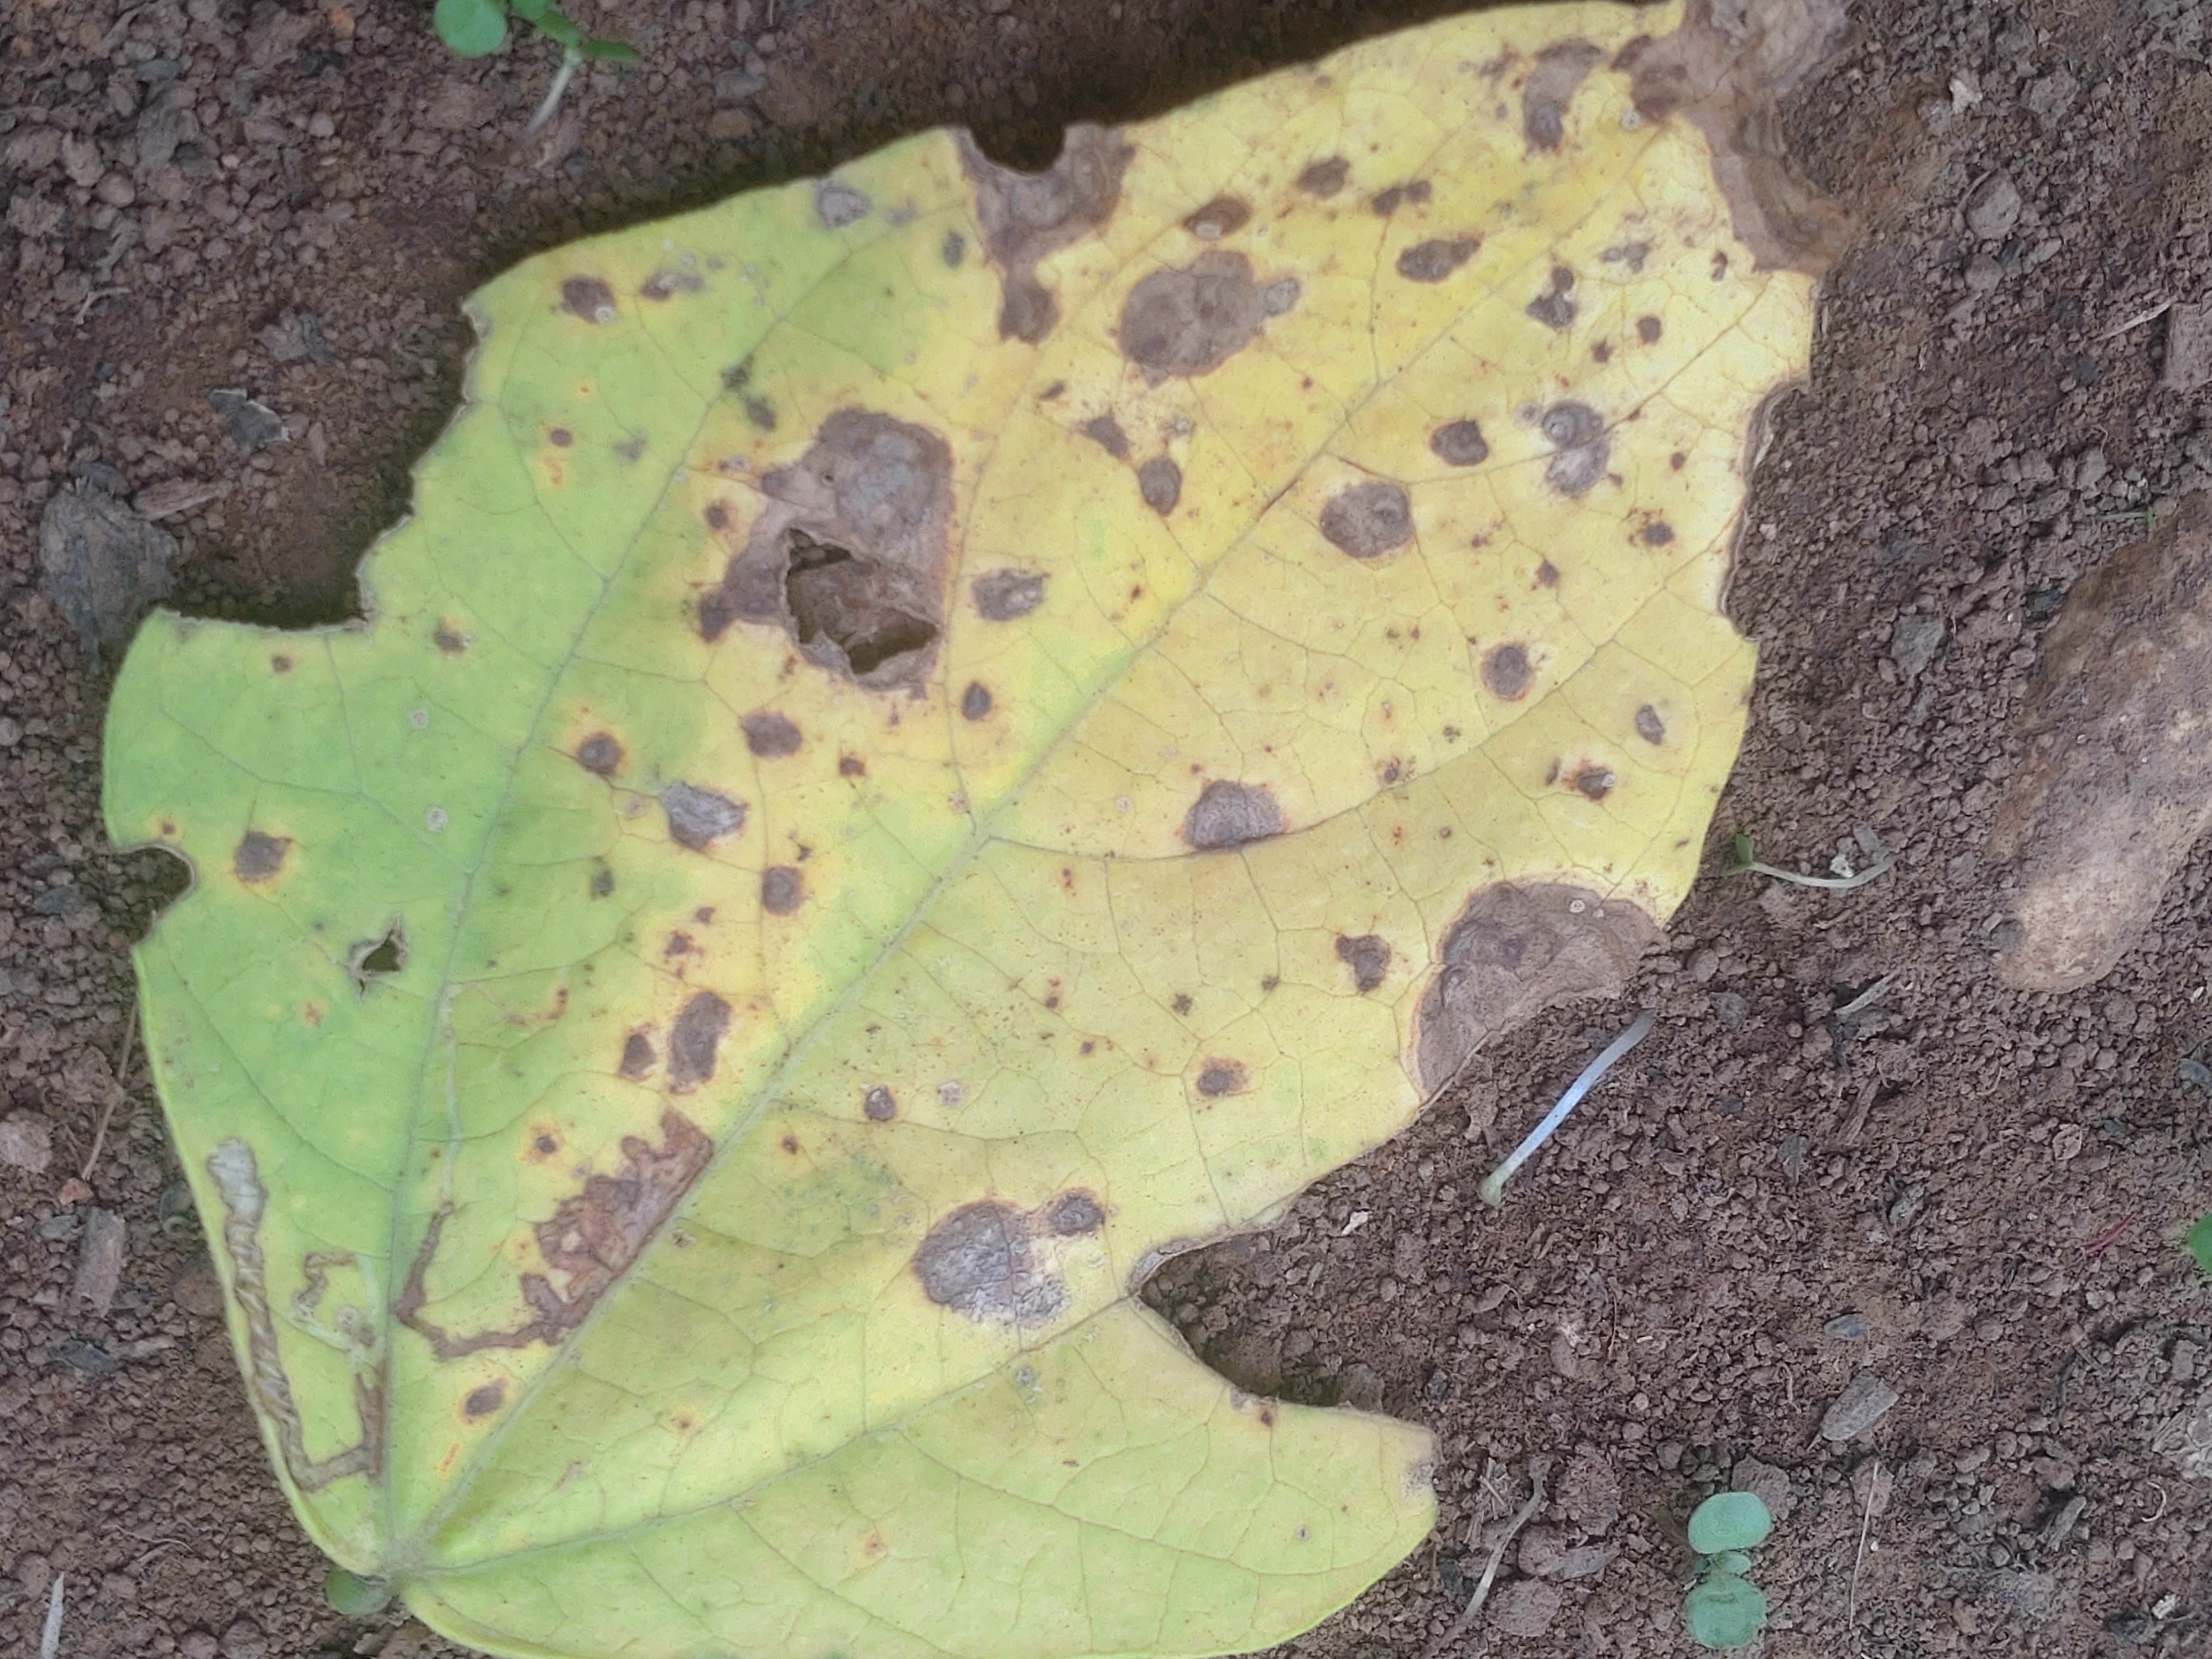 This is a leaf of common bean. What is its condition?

anthracnose
